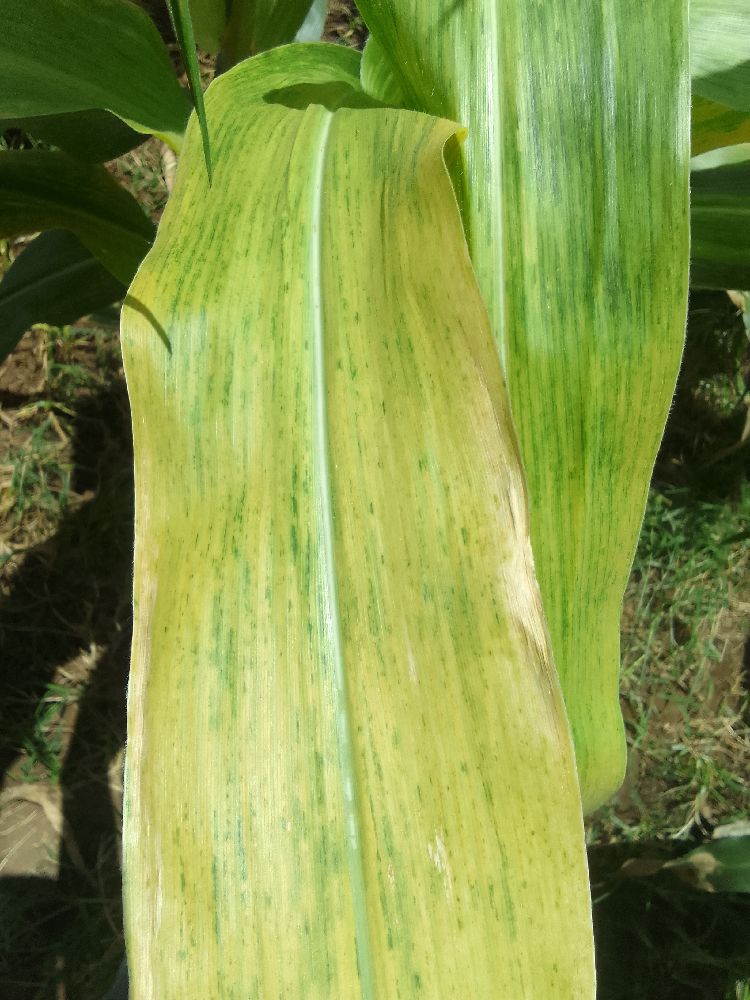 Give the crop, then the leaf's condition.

maize, maize lethal necrosis
